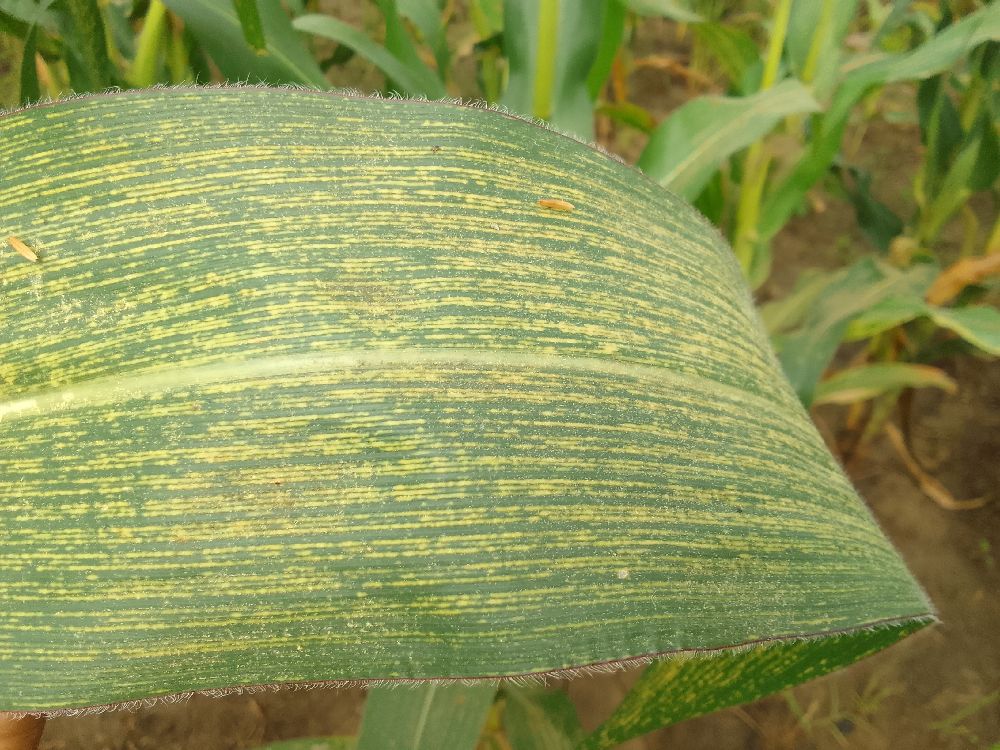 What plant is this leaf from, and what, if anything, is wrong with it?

maize, maize streak virus
